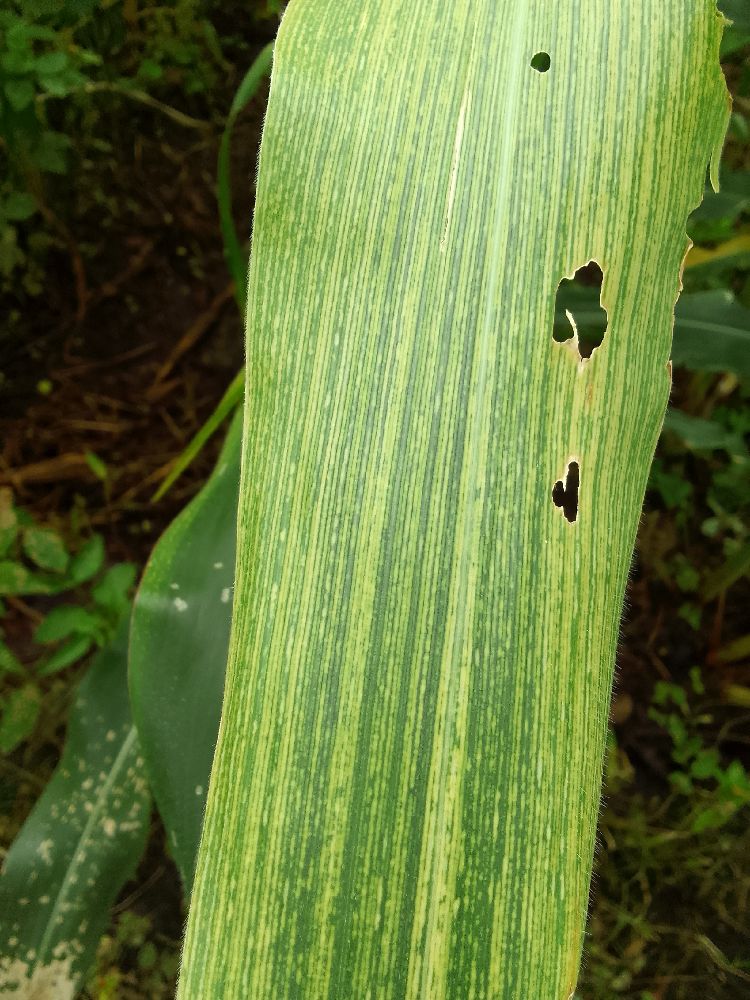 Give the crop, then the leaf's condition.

maize, maize streak virus
